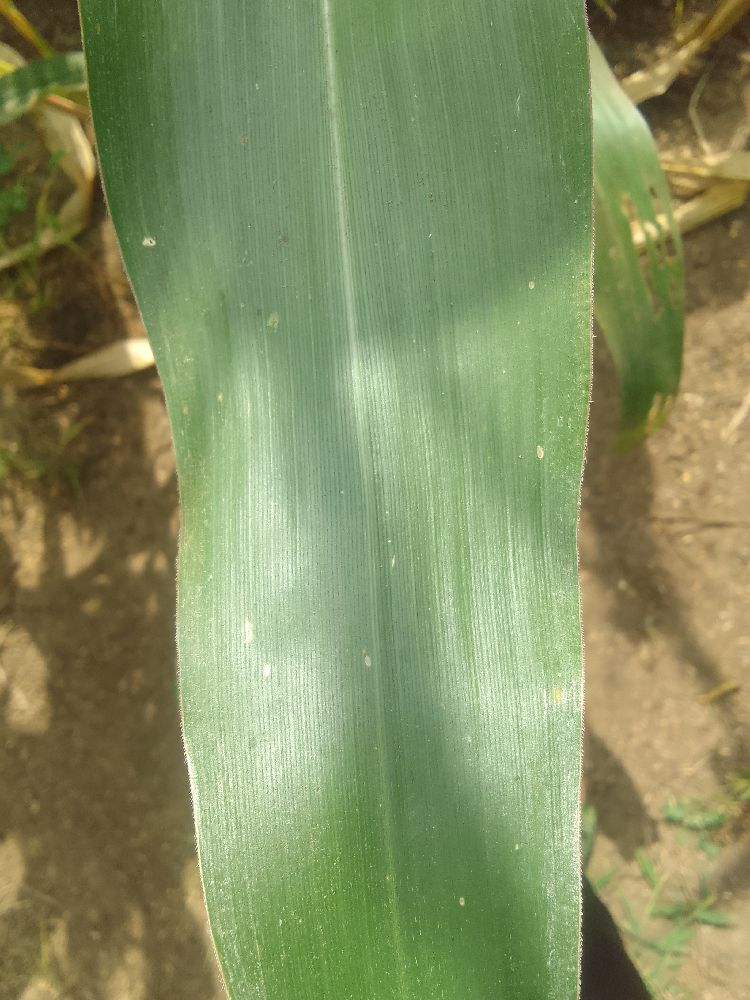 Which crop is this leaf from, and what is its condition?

maize, healthy
